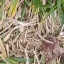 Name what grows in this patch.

grass
